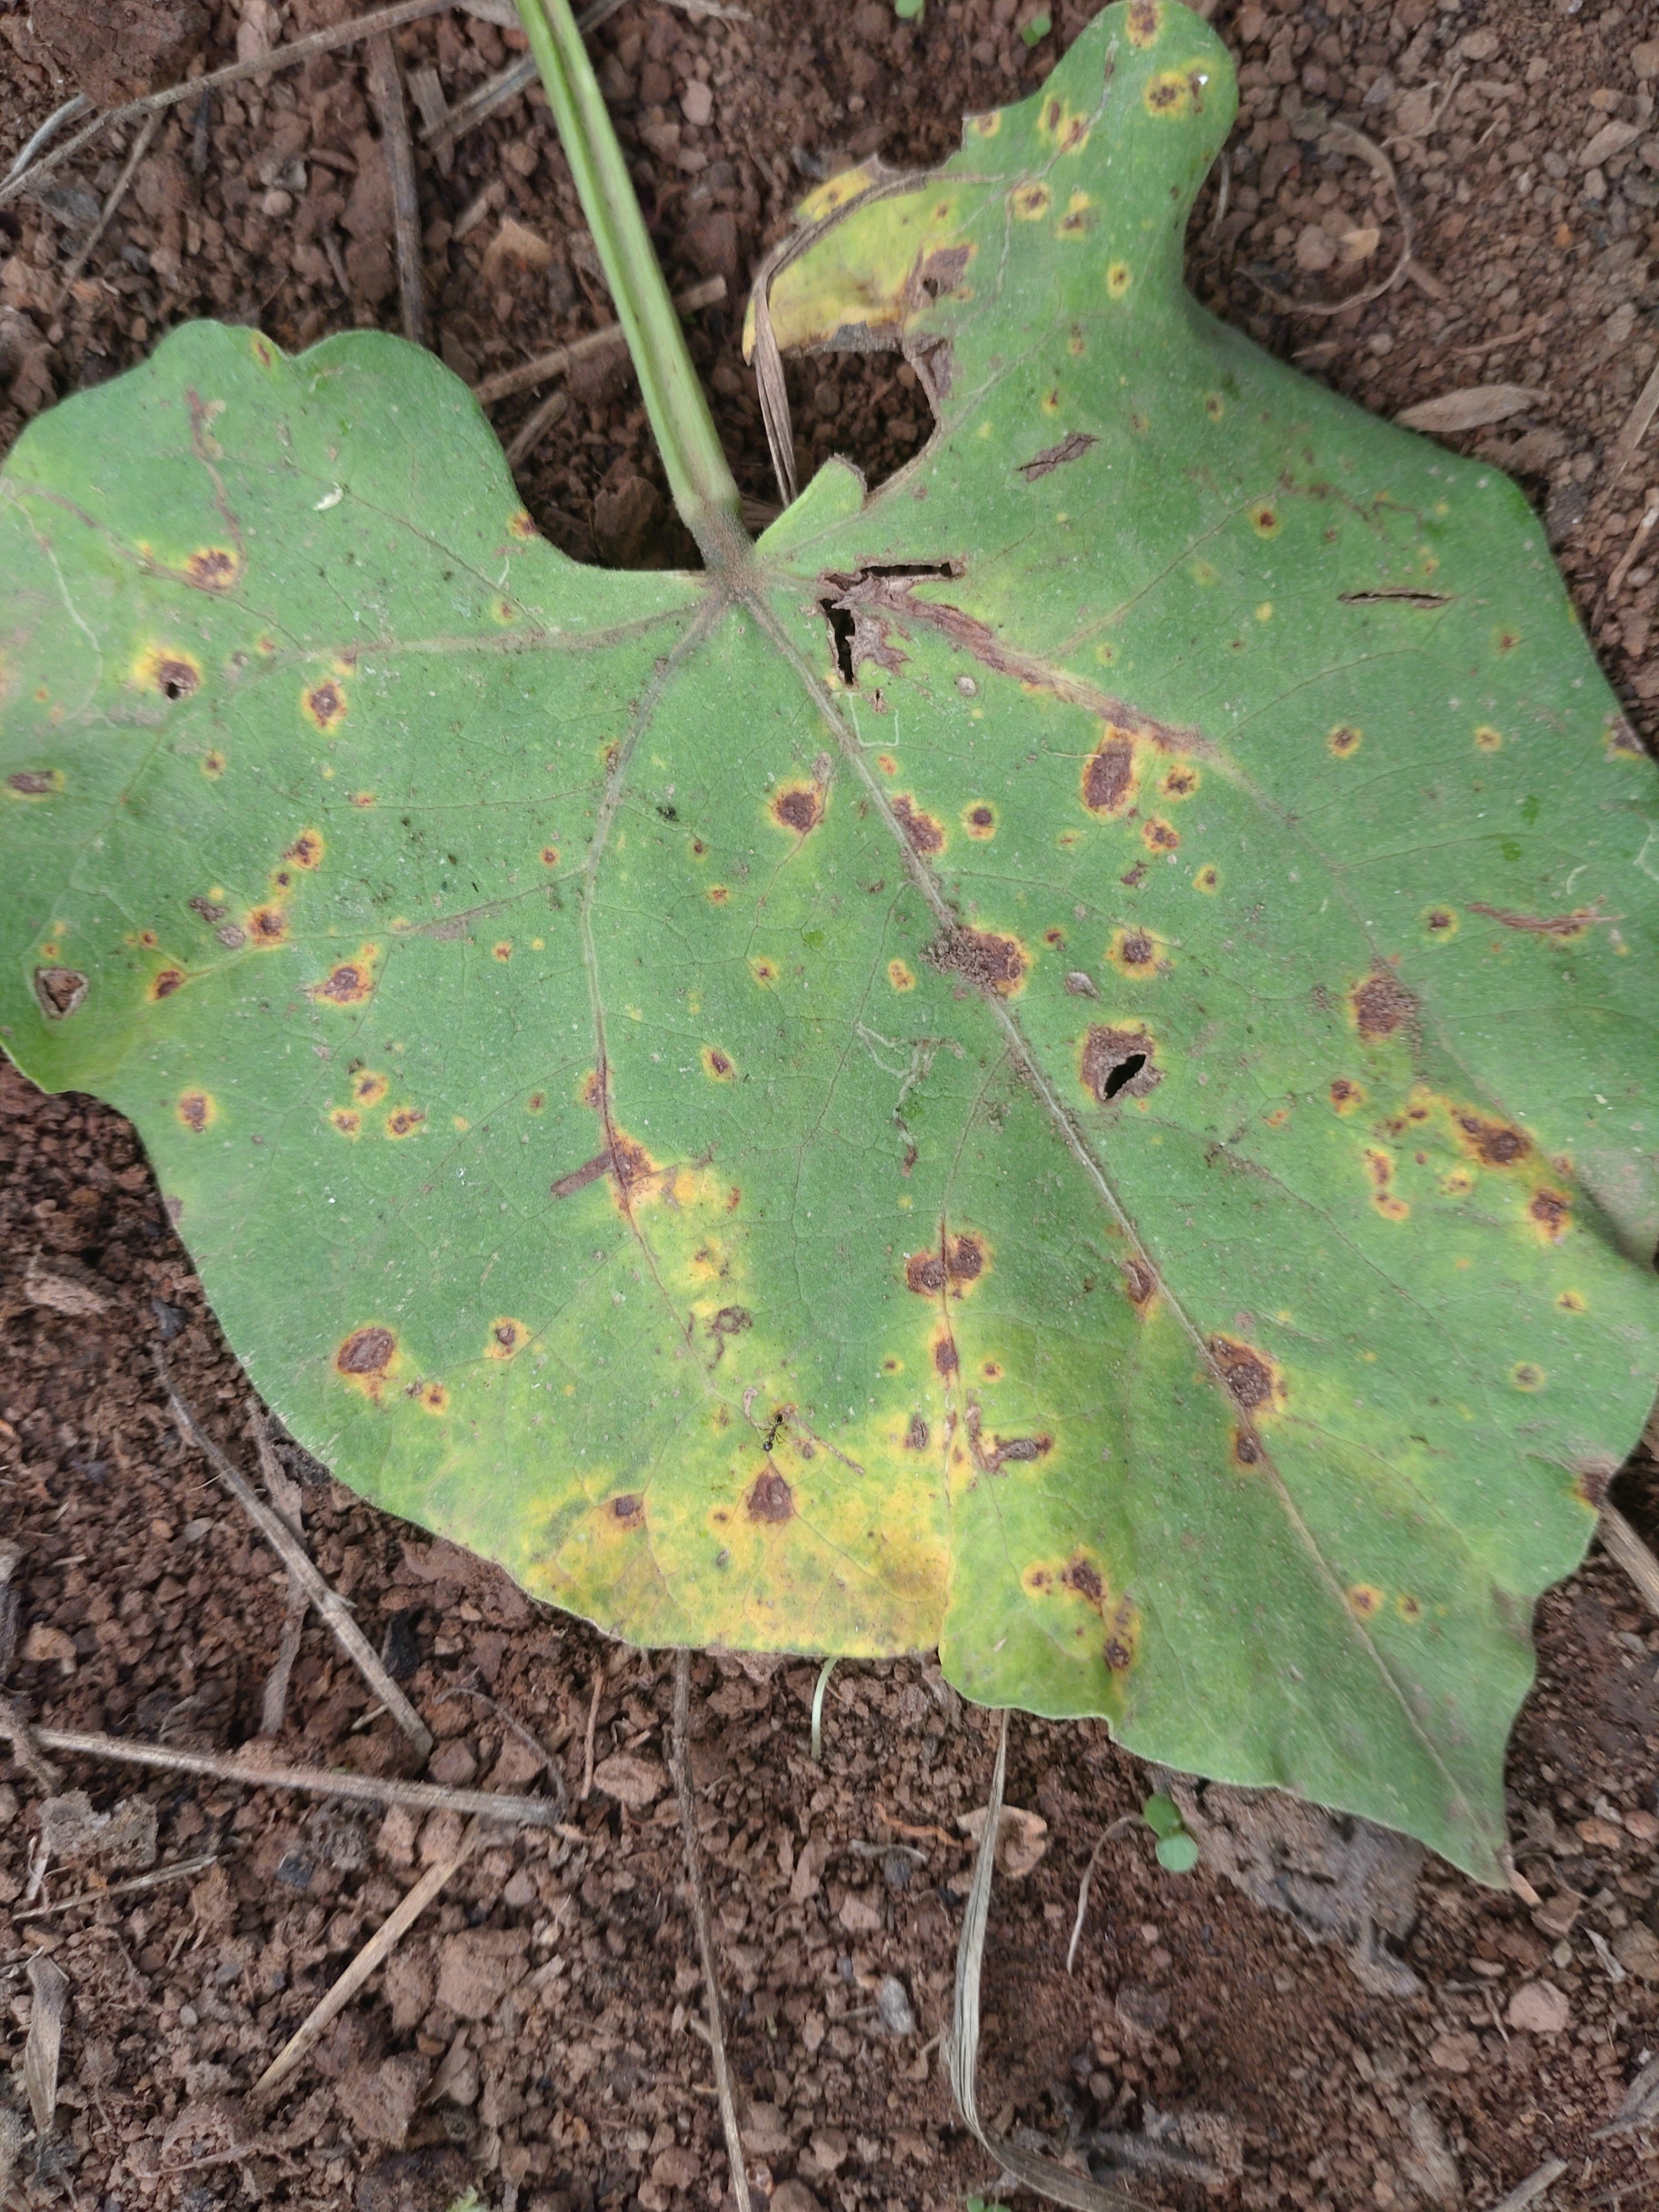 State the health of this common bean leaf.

rust
